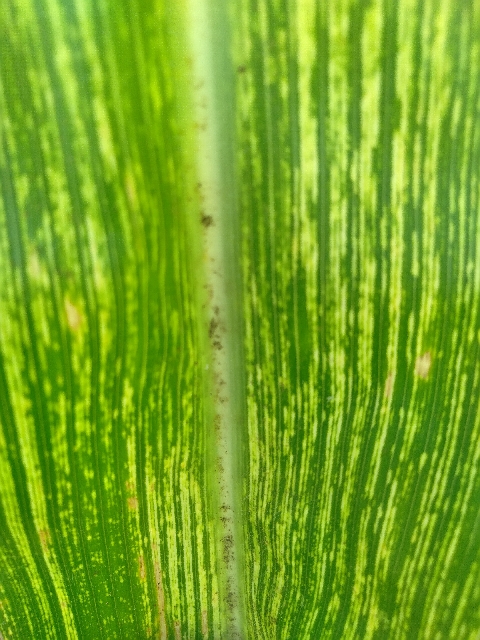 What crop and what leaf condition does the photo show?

maize, maize streak virus
